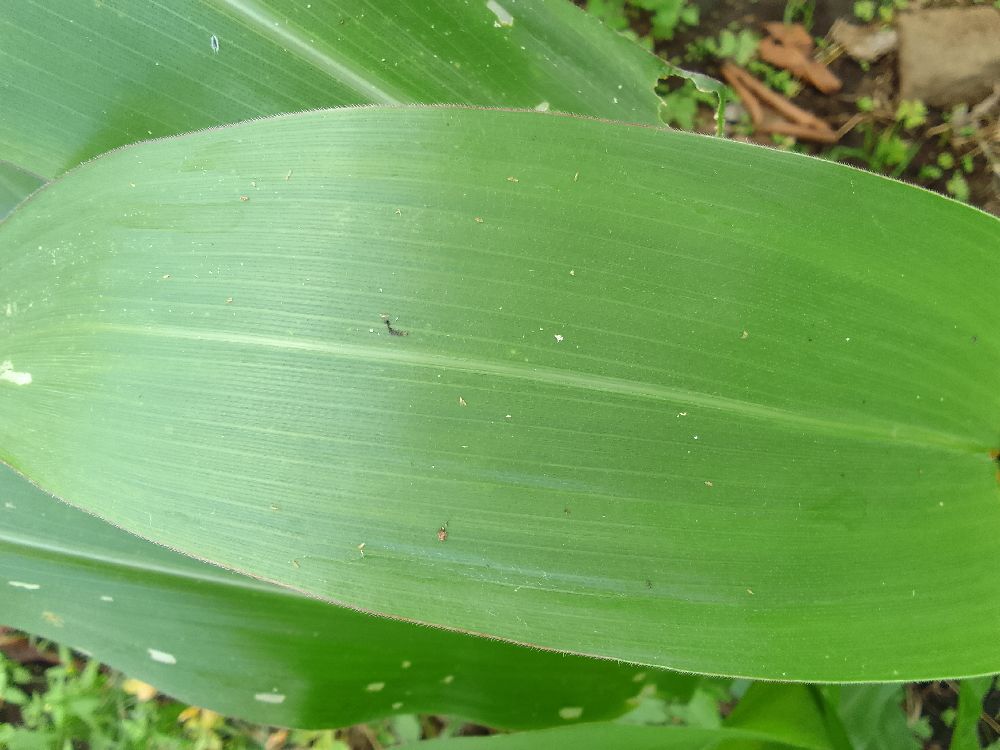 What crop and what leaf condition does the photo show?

maize, healthy
